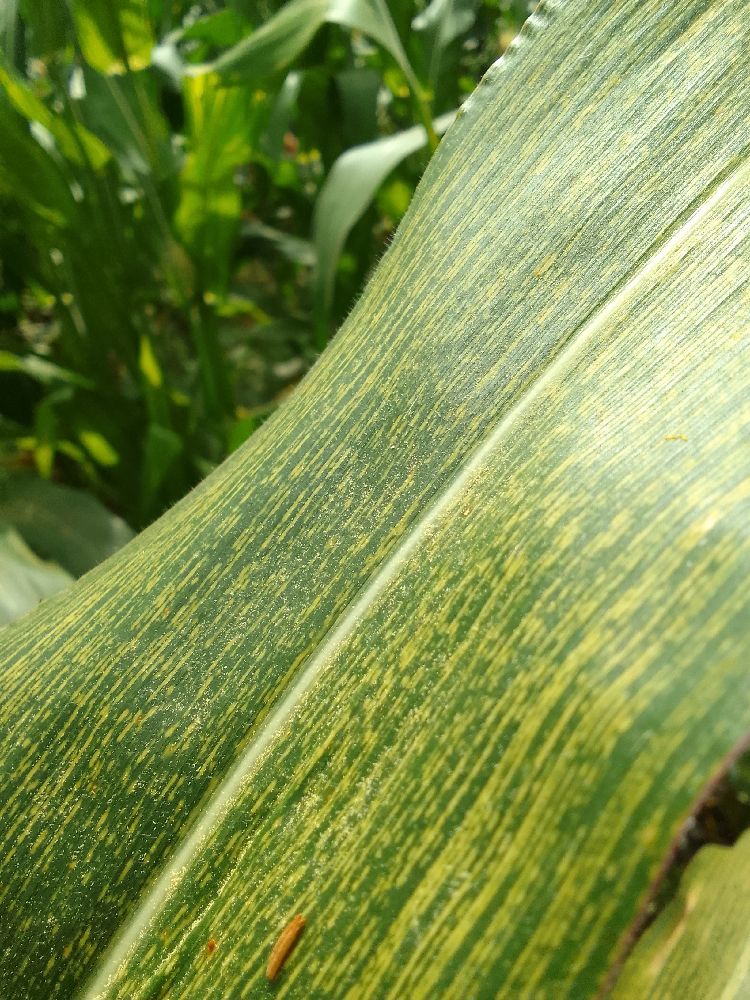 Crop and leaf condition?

maize, maize streak virus
